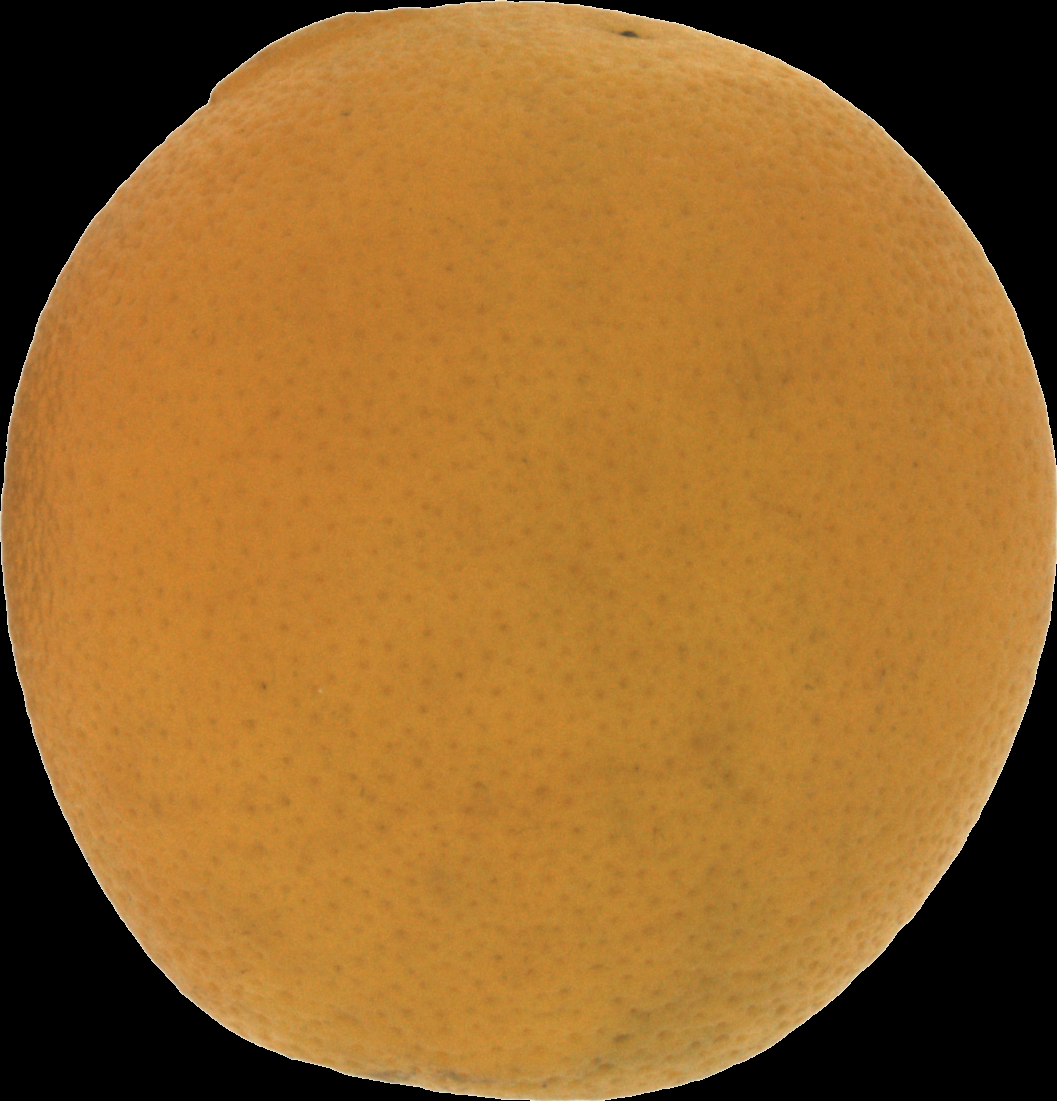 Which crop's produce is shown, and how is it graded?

orange, bad
